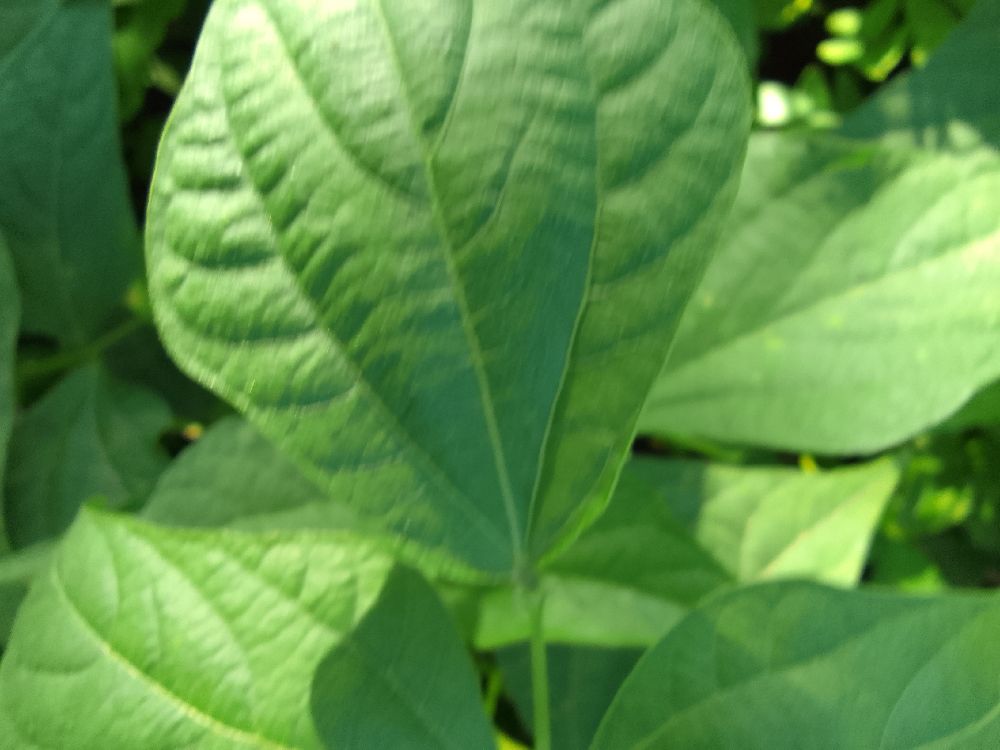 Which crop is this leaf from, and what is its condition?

common bean, healthy
